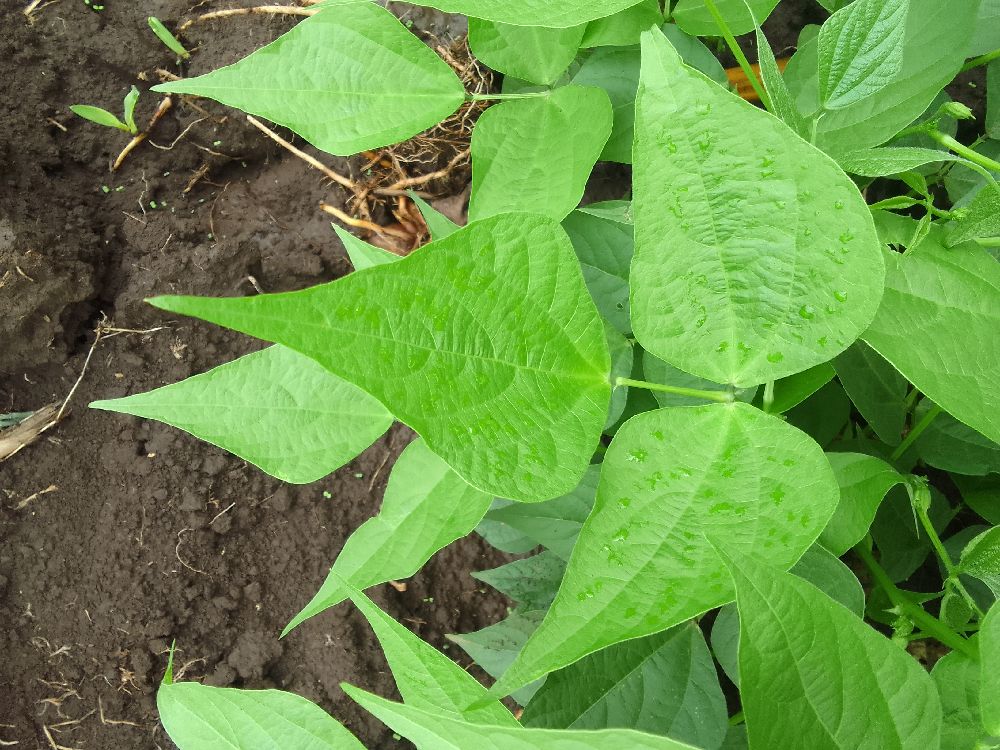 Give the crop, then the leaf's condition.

common bean, healthy
